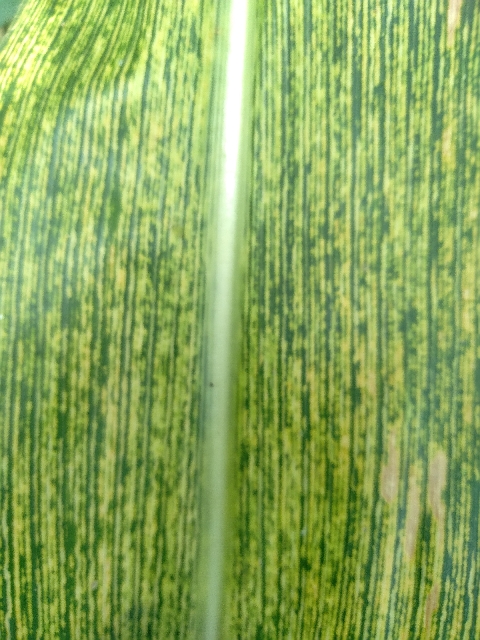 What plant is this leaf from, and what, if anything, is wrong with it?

maize, maize streak virus
